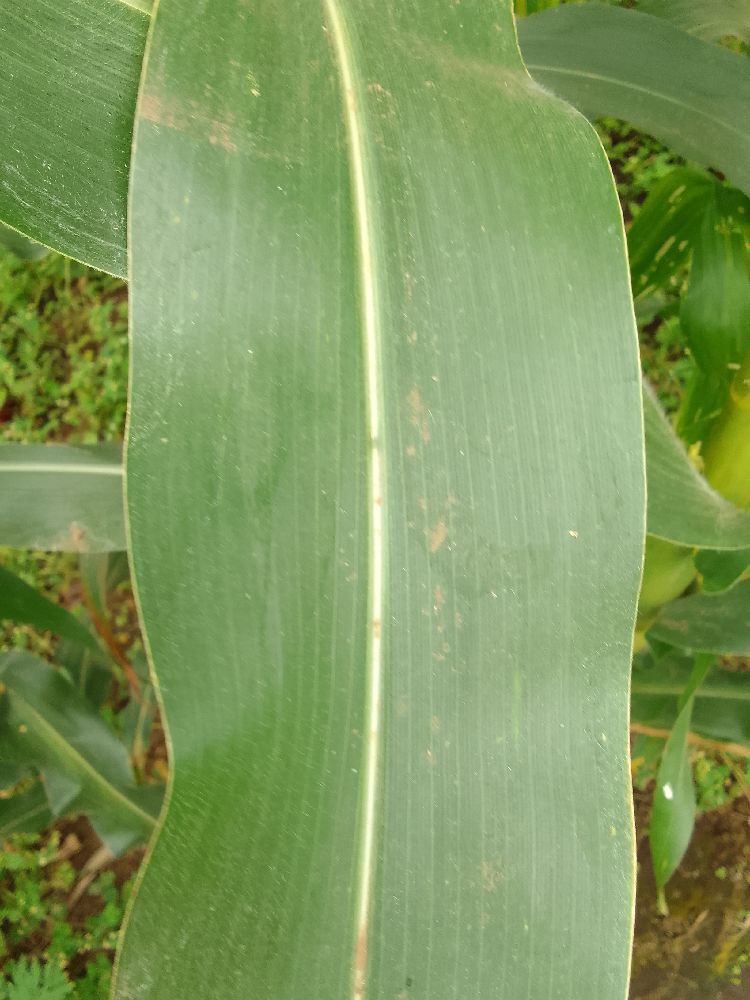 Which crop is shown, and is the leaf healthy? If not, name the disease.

maize, healthy
